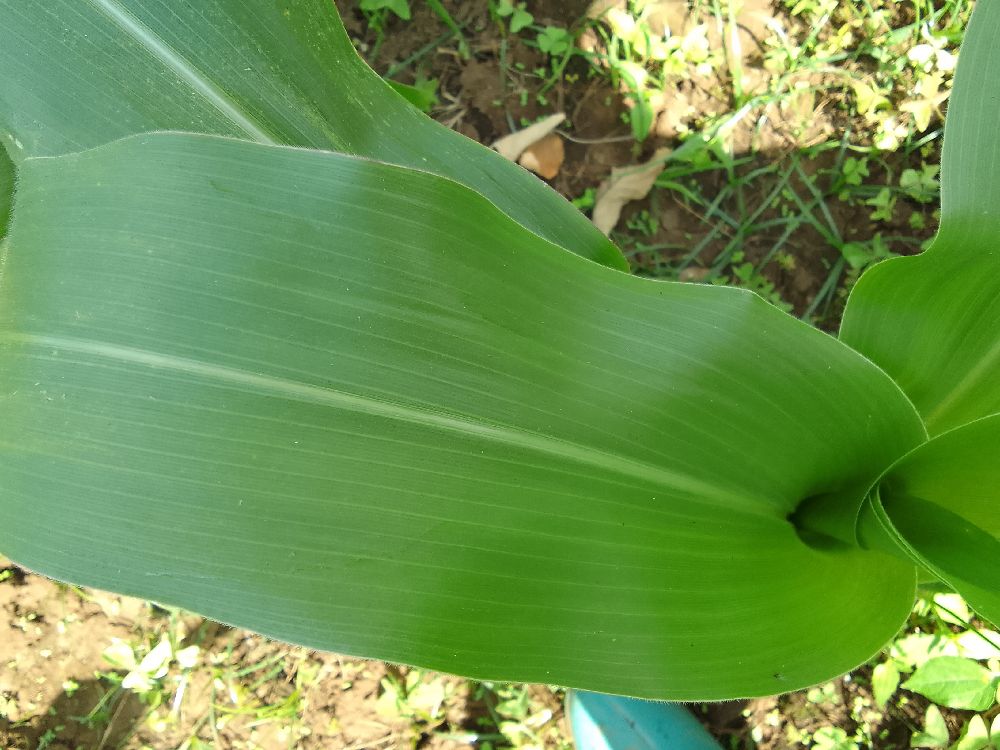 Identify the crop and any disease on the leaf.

maize, healthy
